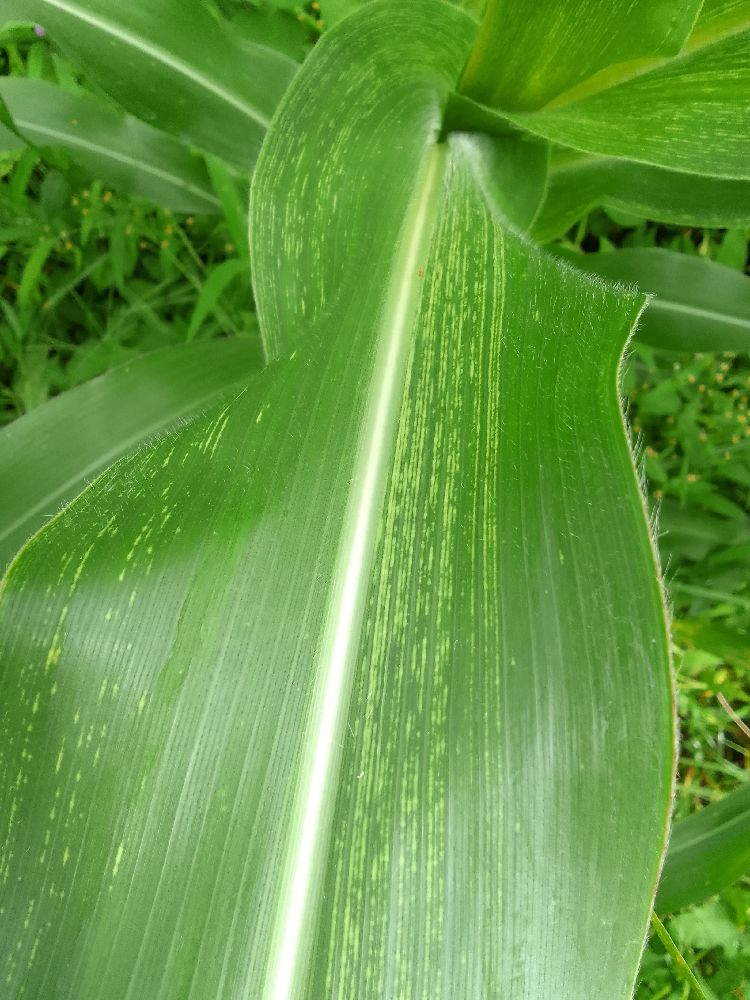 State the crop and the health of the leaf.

maize, maize streak virus
